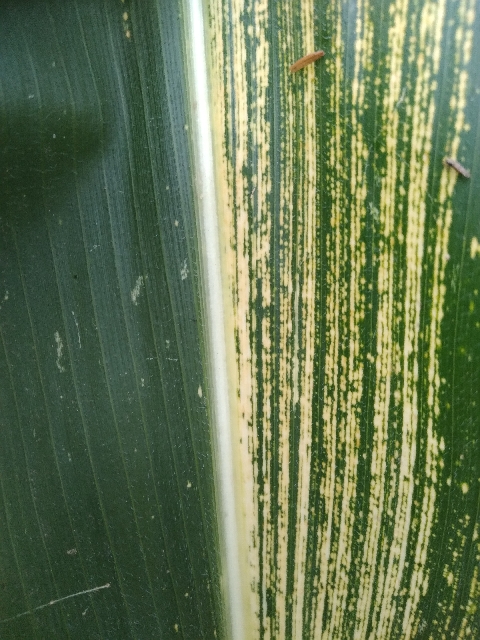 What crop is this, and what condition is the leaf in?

maize, maize streak virus
